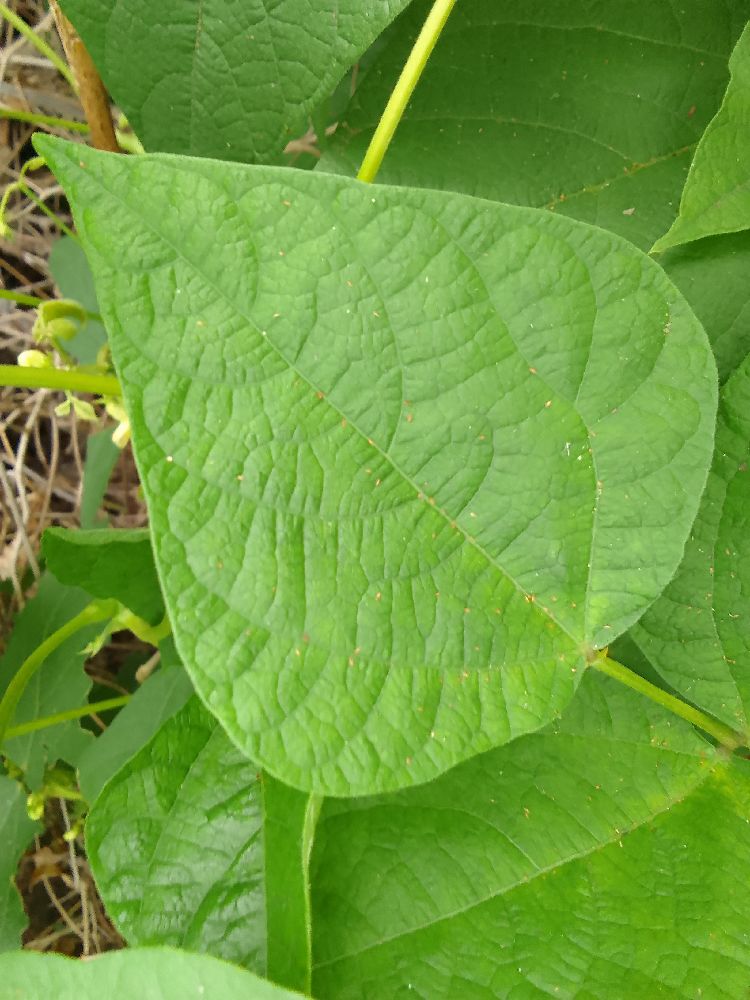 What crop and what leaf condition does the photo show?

common bean, healthy
